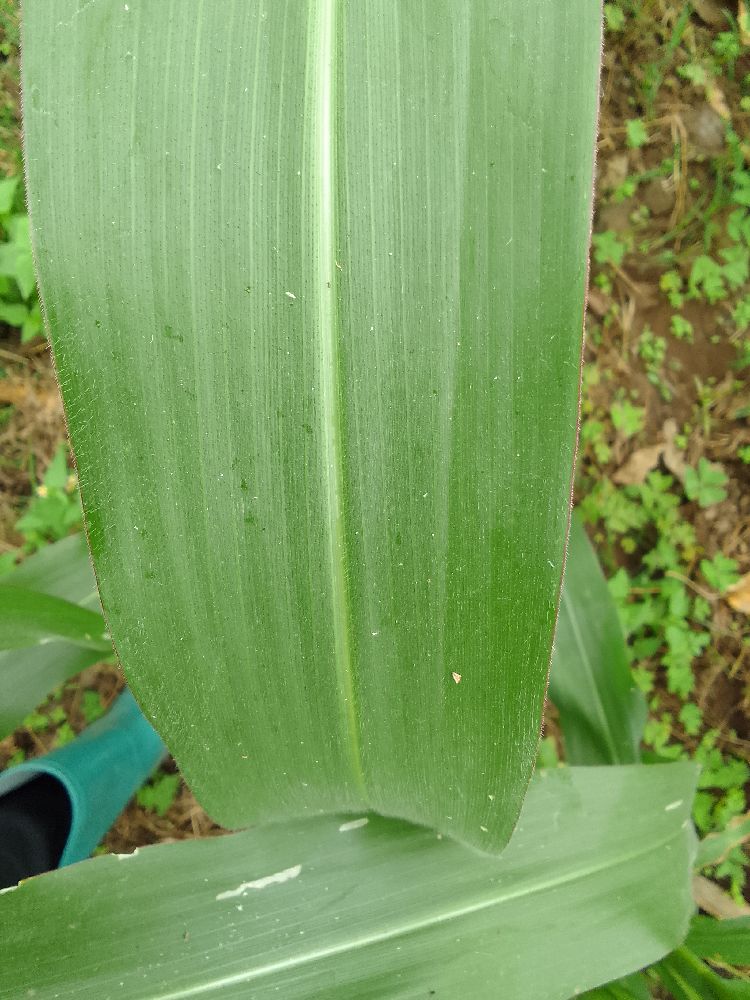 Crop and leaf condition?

maize, healthy
